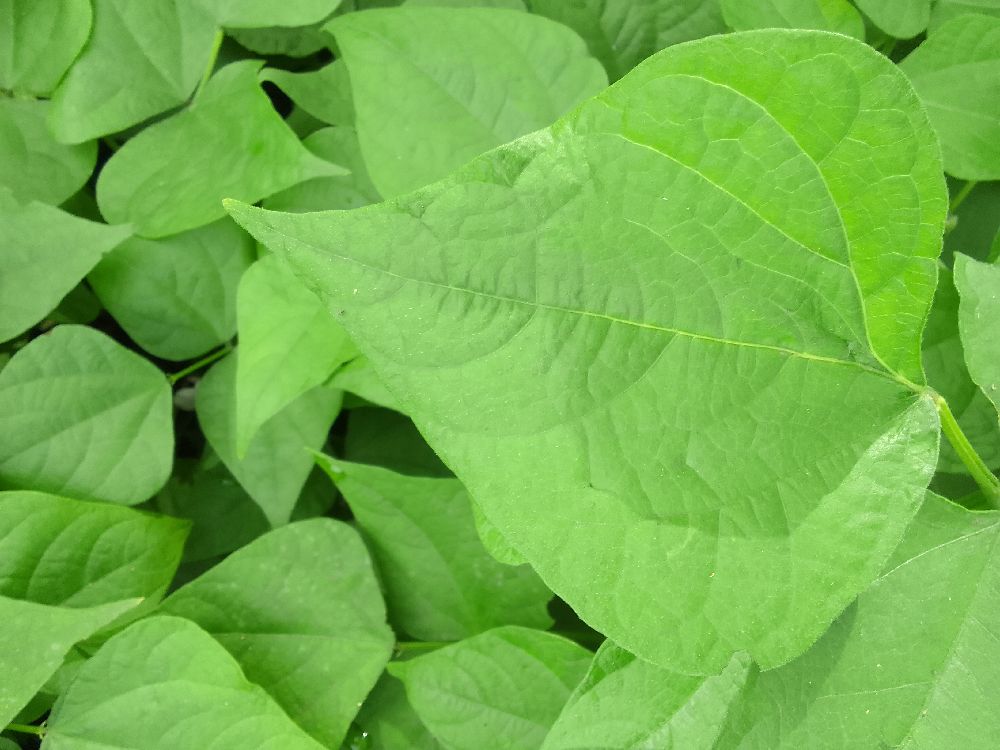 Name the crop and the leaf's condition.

common bean, healthy
